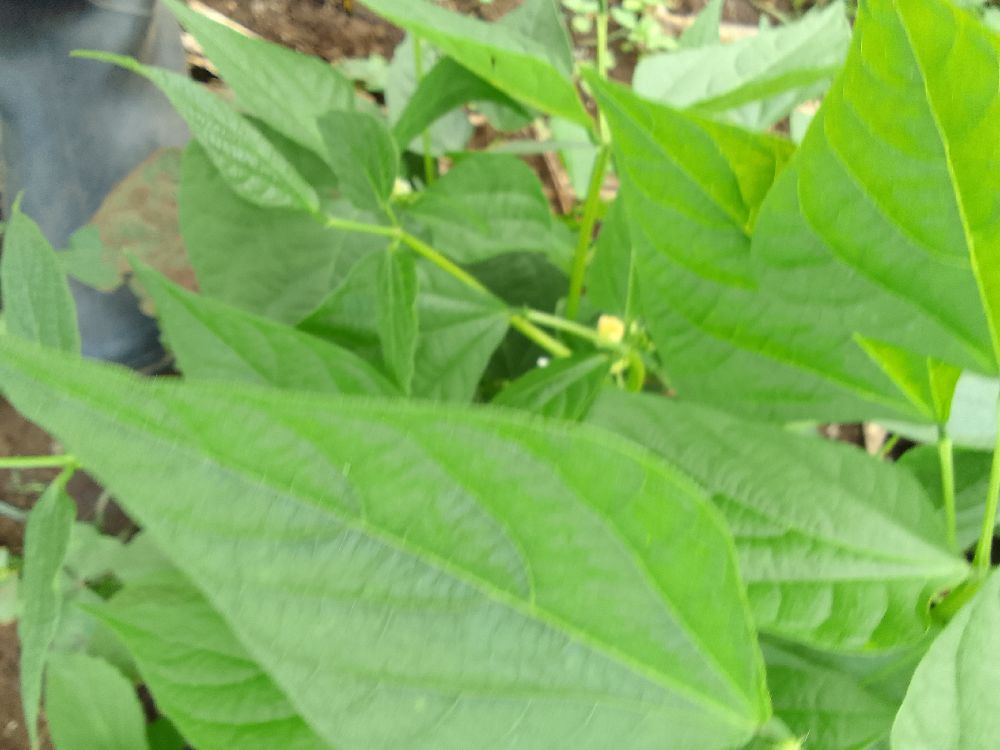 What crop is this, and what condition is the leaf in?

common bean, healthy
